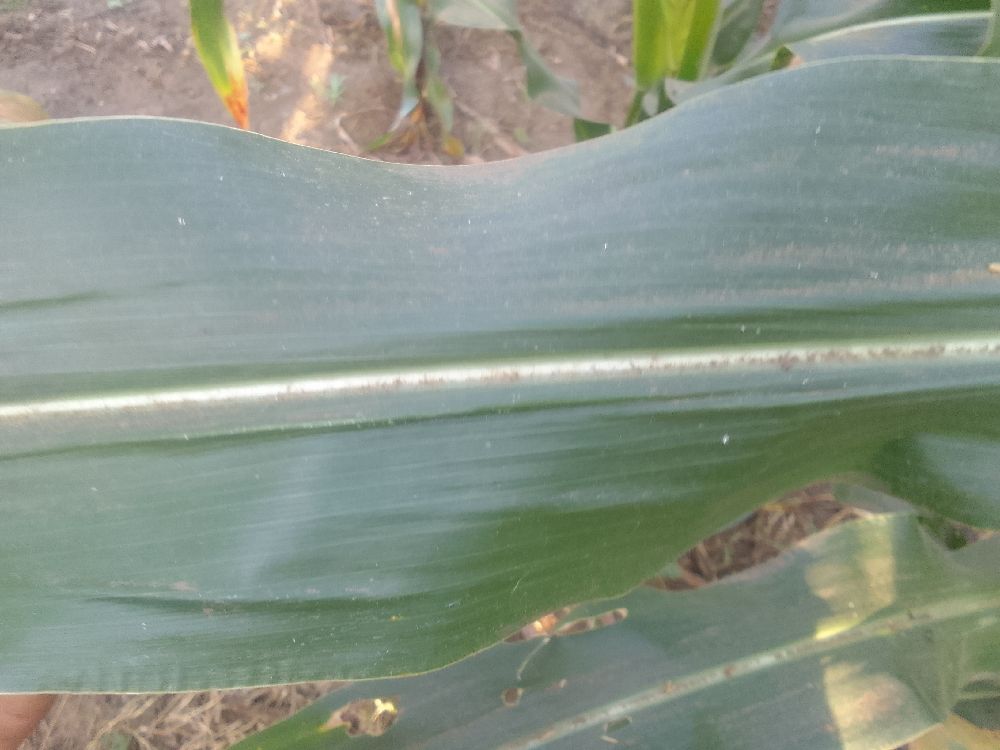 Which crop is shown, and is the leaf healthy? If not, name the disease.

maize, healthy
